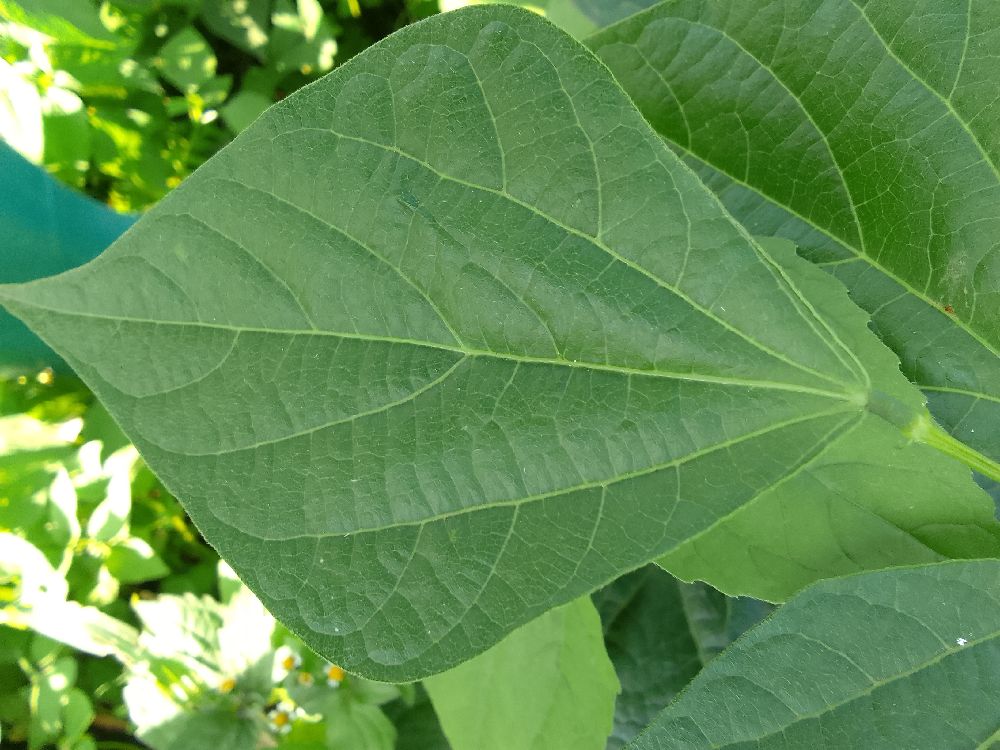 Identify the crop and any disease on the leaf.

common bean, healthy
